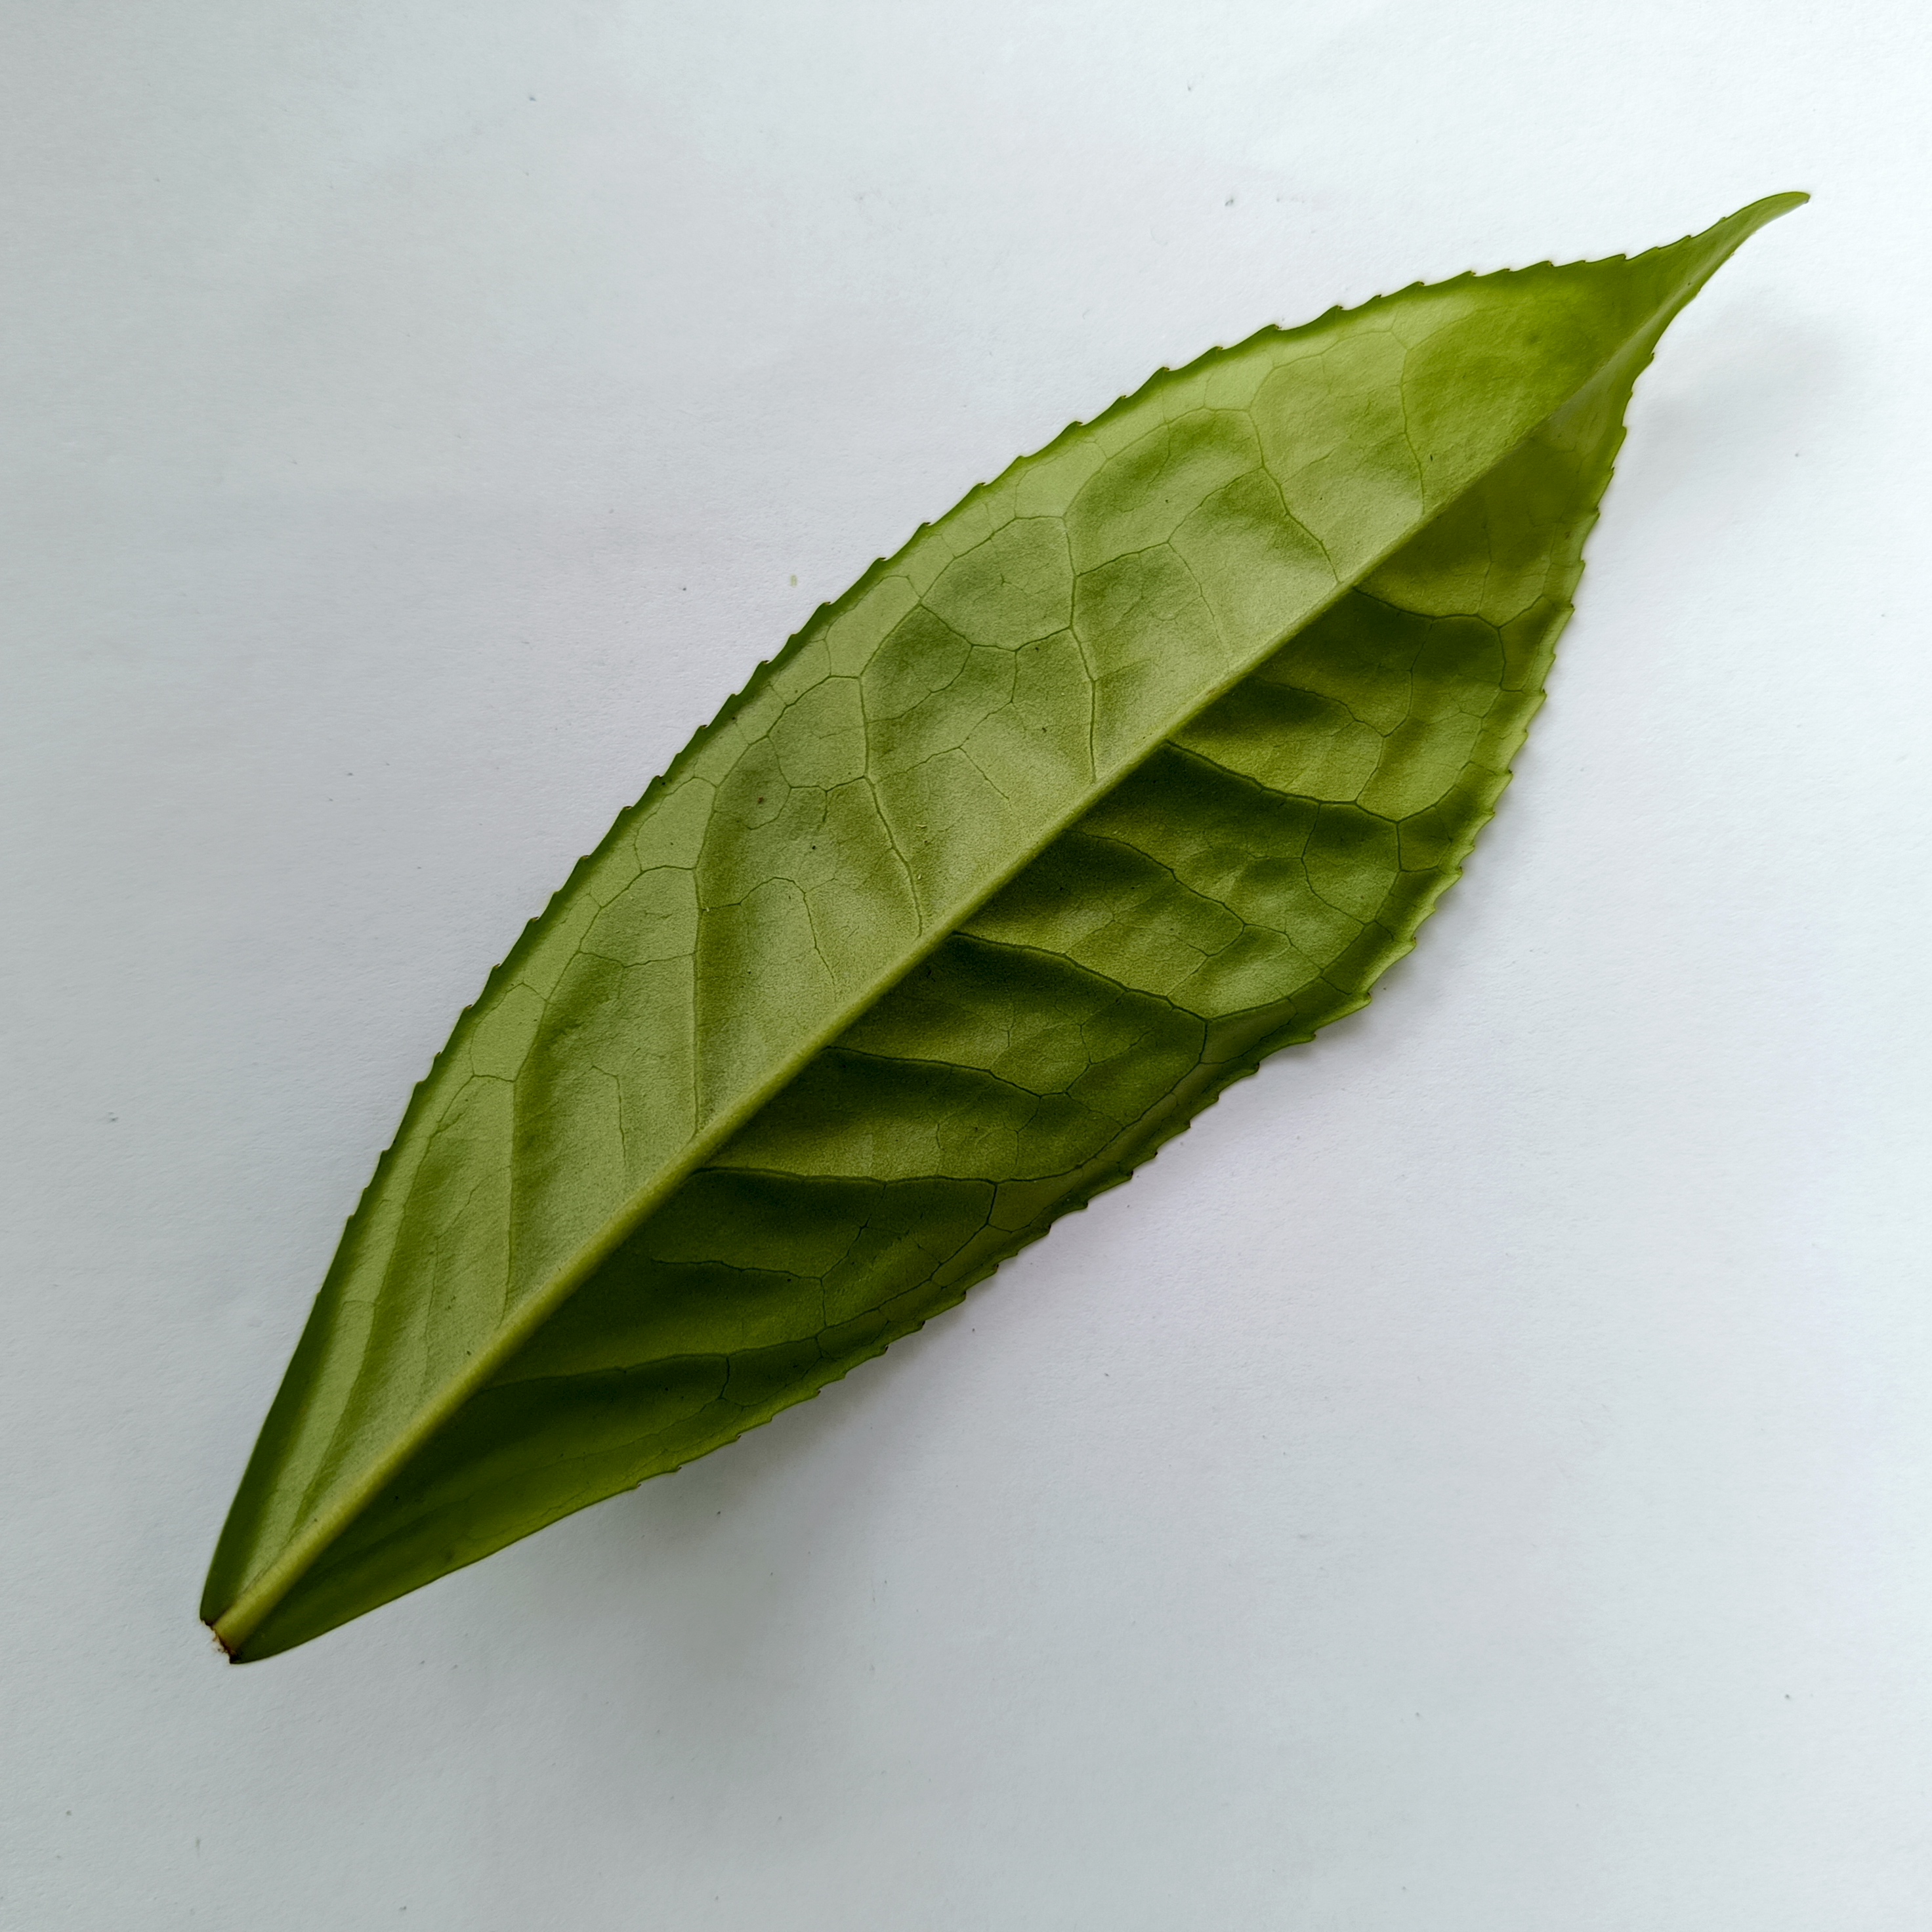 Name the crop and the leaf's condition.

tea, healthy
